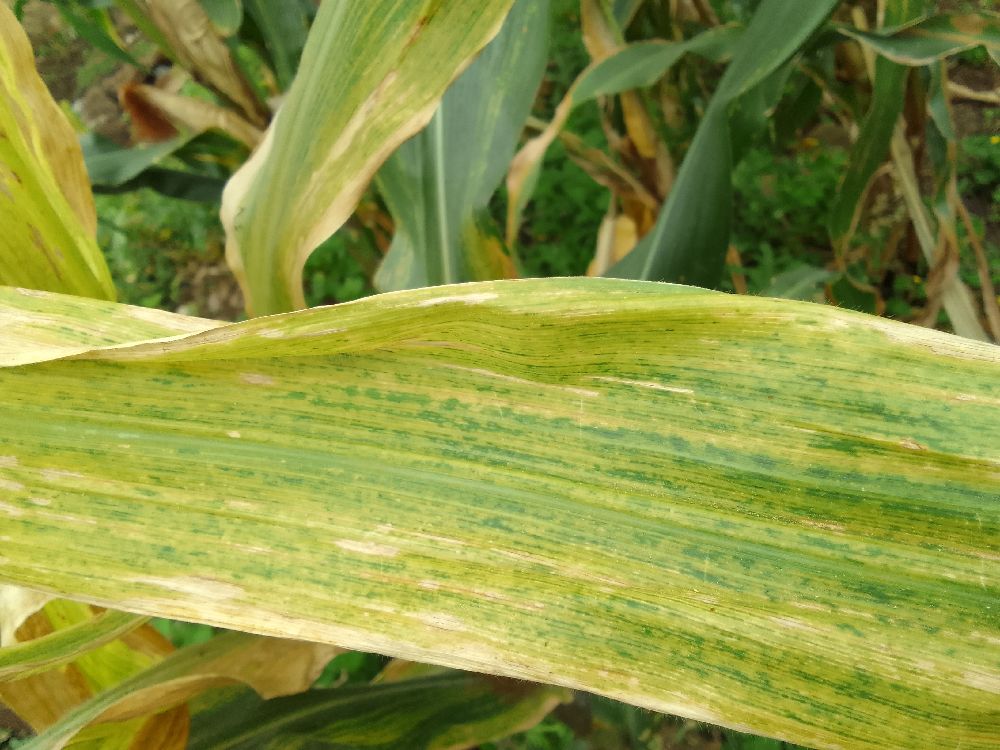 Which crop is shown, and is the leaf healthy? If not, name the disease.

maize, maize lethal necrosis
